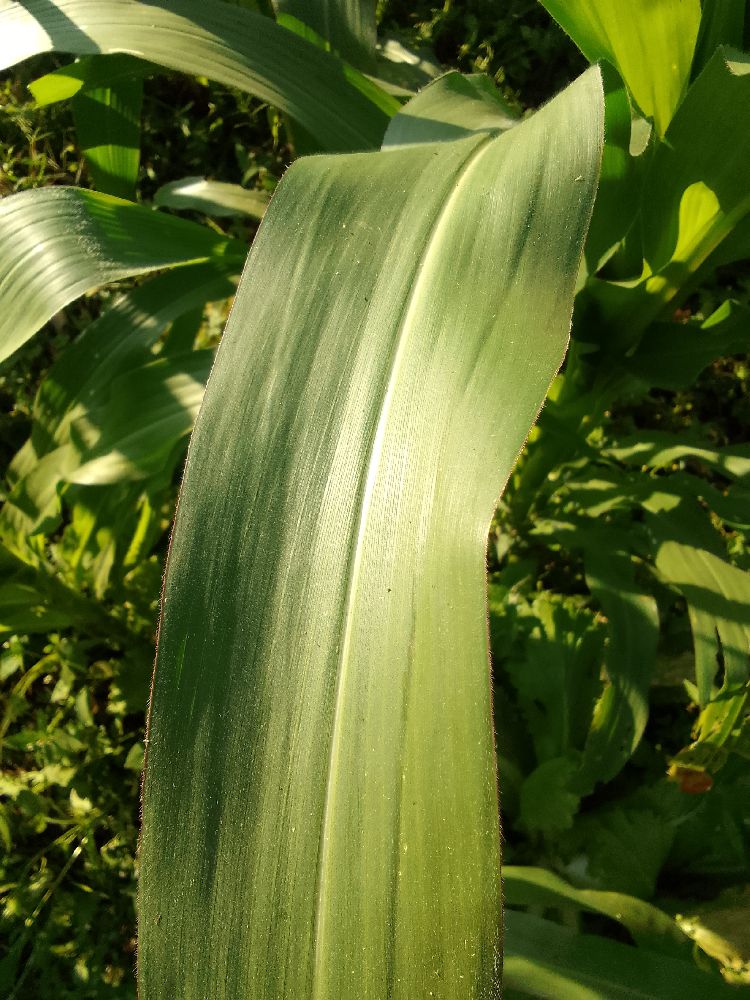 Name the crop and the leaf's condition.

maize, healthy
